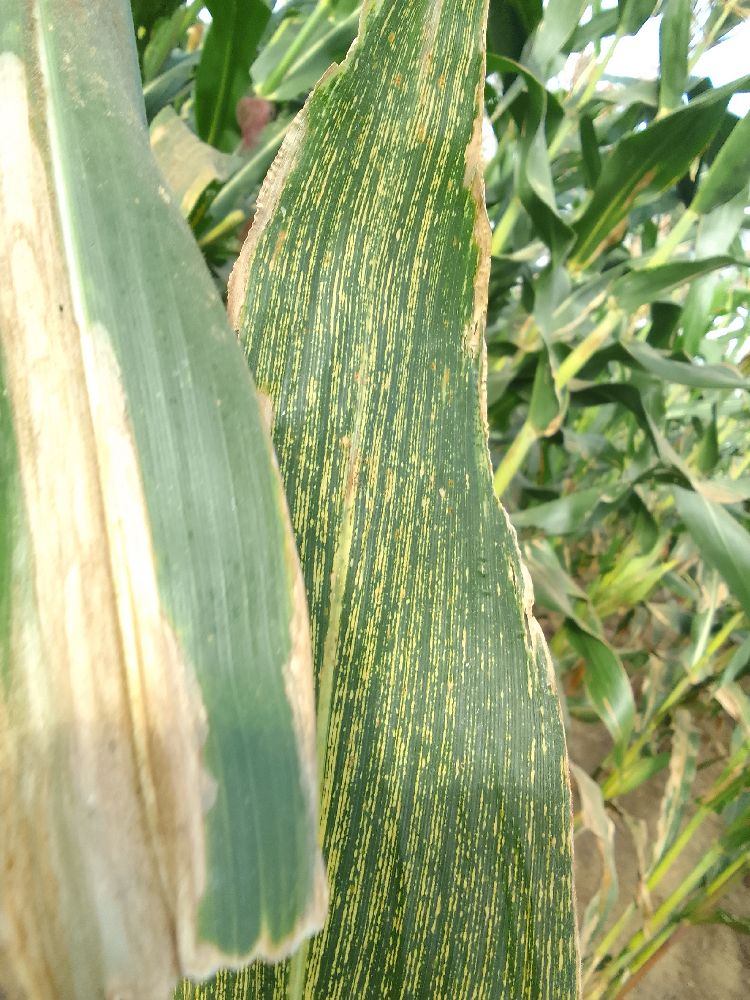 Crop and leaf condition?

maize, maize streak virus
